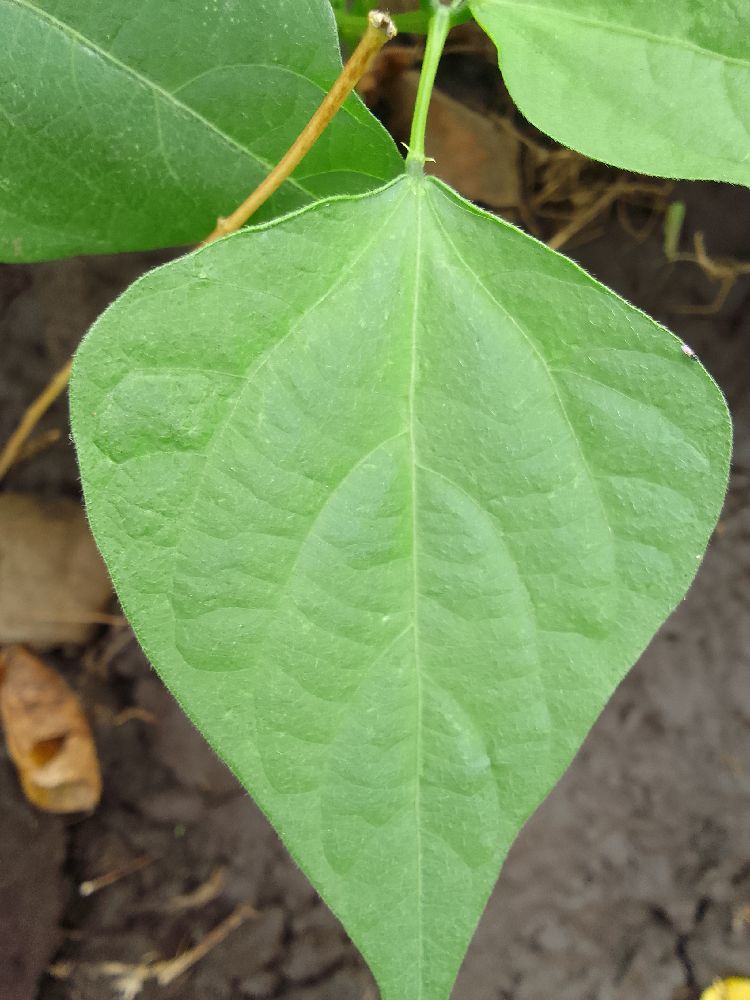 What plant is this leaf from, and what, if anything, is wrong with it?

common bean, healthy
